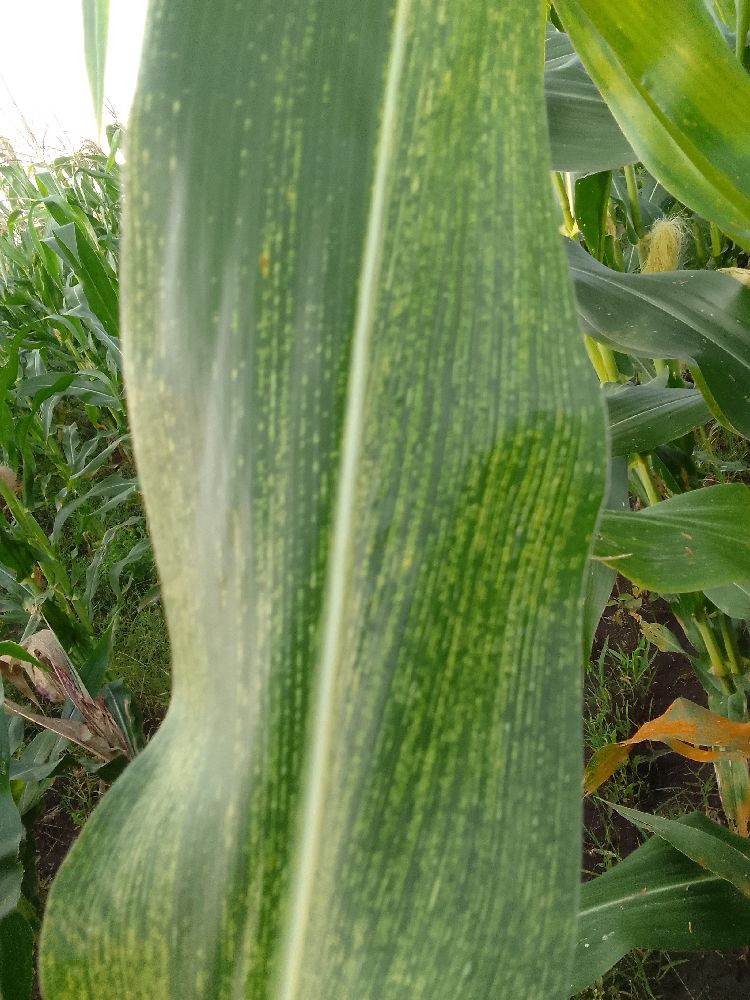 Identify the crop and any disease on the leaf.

maize, maize streak virus
